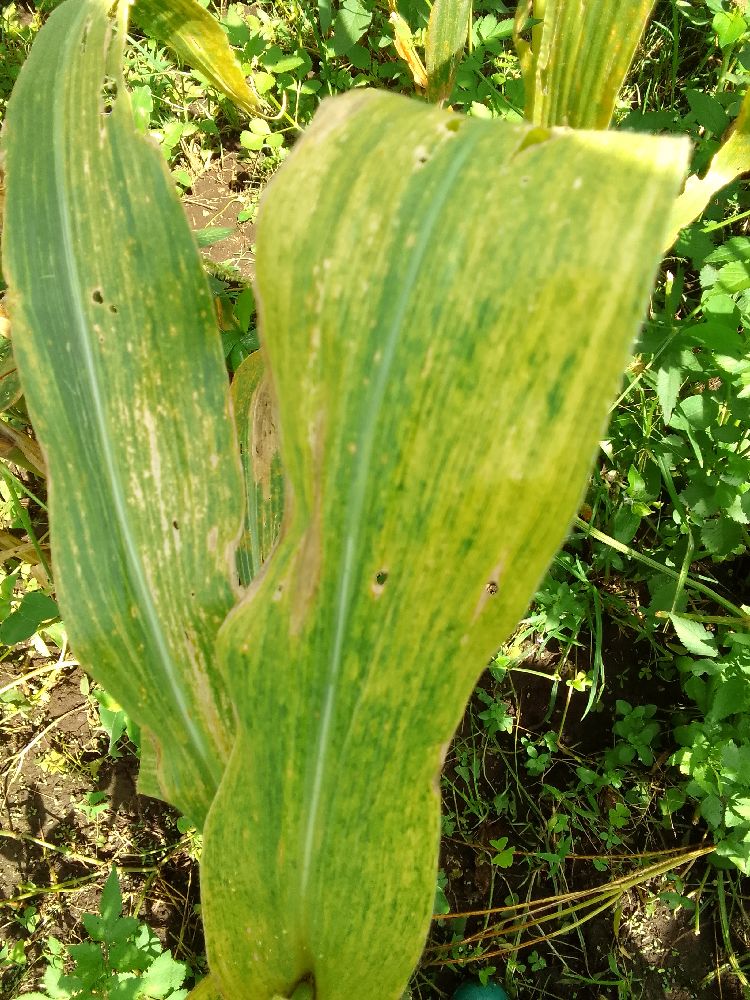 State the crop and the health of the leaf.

maize, maize lethal necrosis
